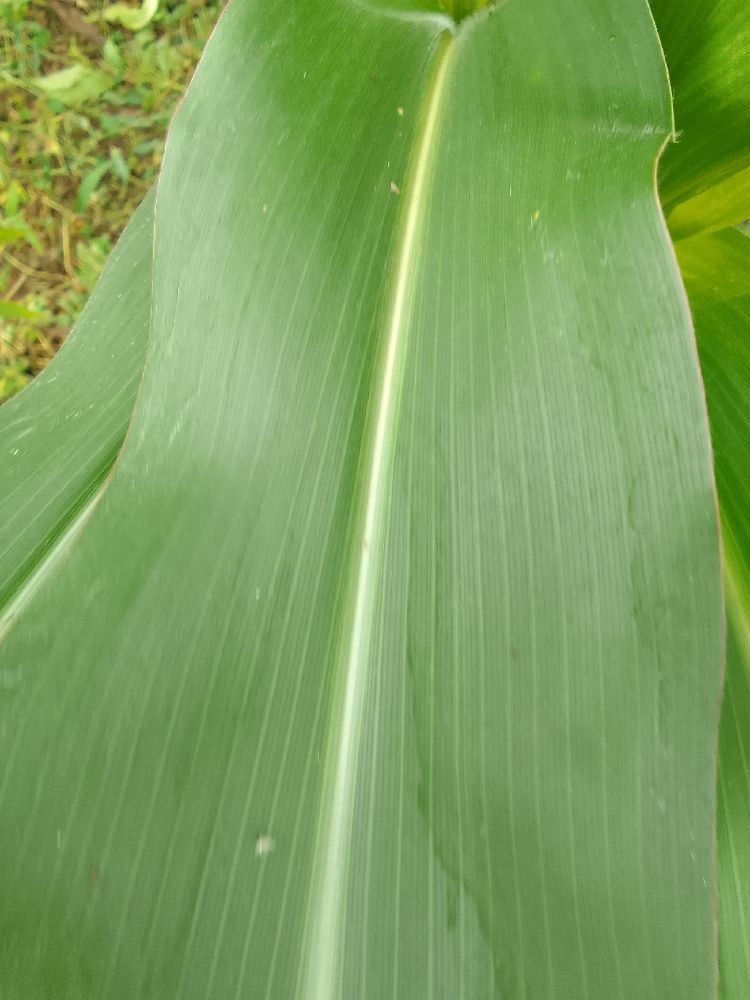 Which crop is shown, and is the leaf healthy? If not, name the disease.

maize, healthy
